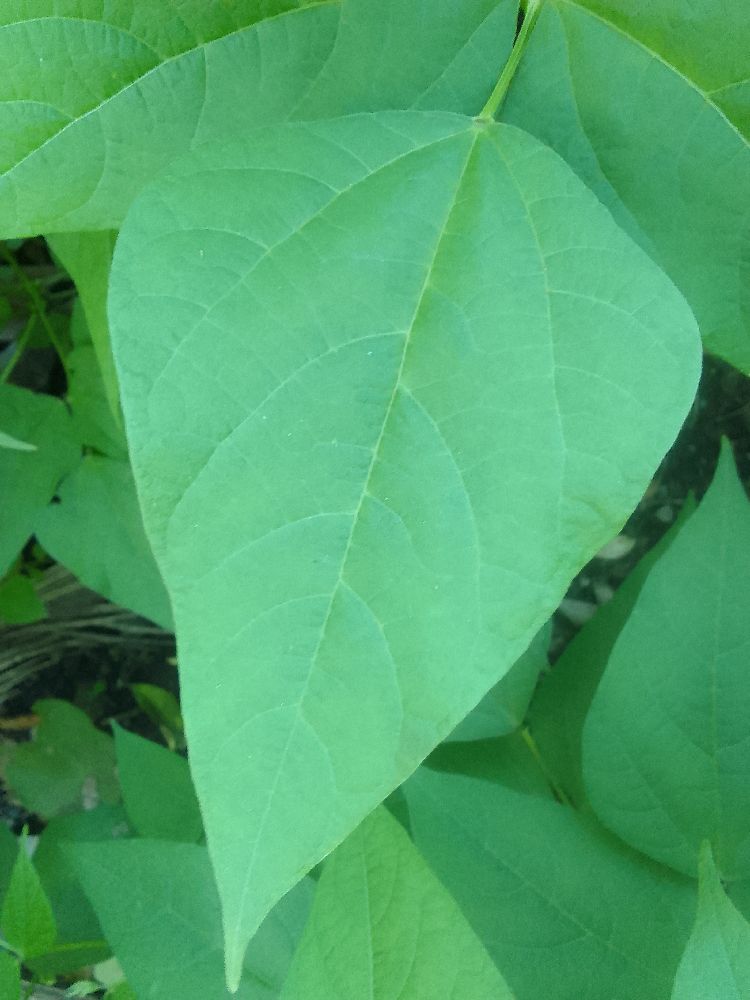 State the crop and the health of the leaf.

common bean, healthy
